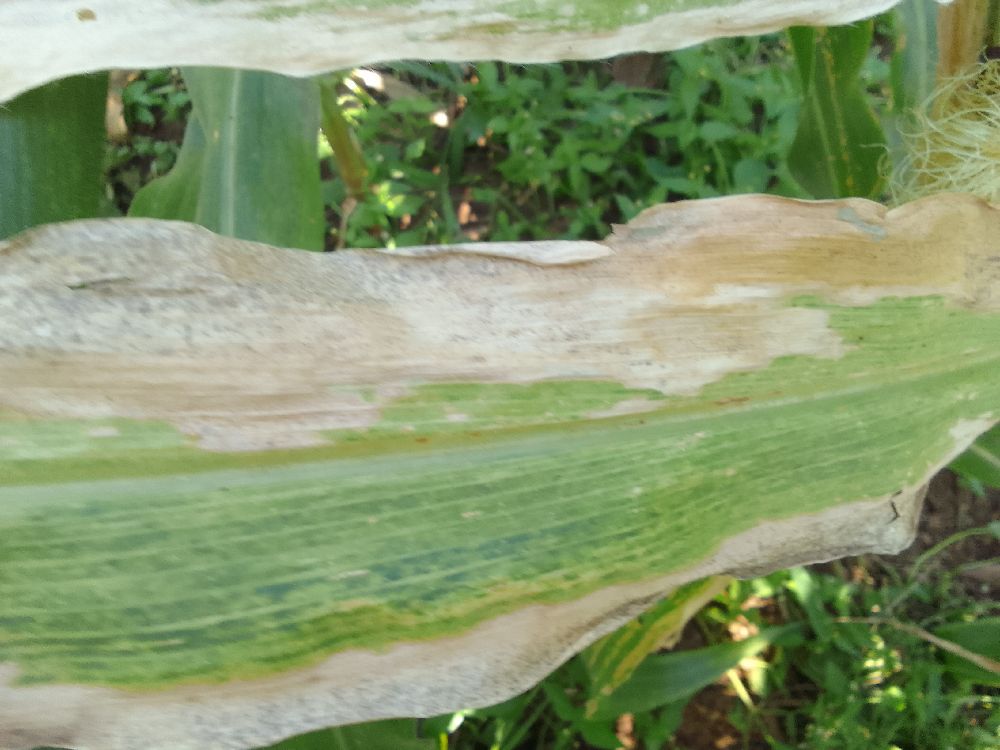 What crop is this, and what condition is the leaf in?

maize, maize lethal necrosis
